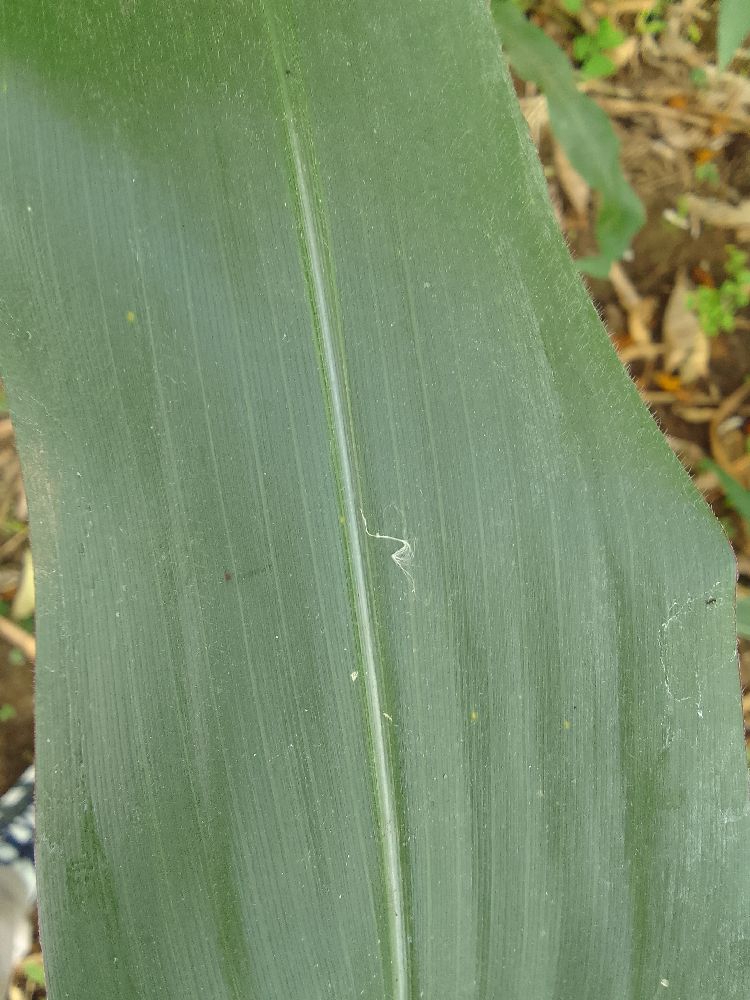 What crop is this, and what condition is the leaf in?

maize, healthy
